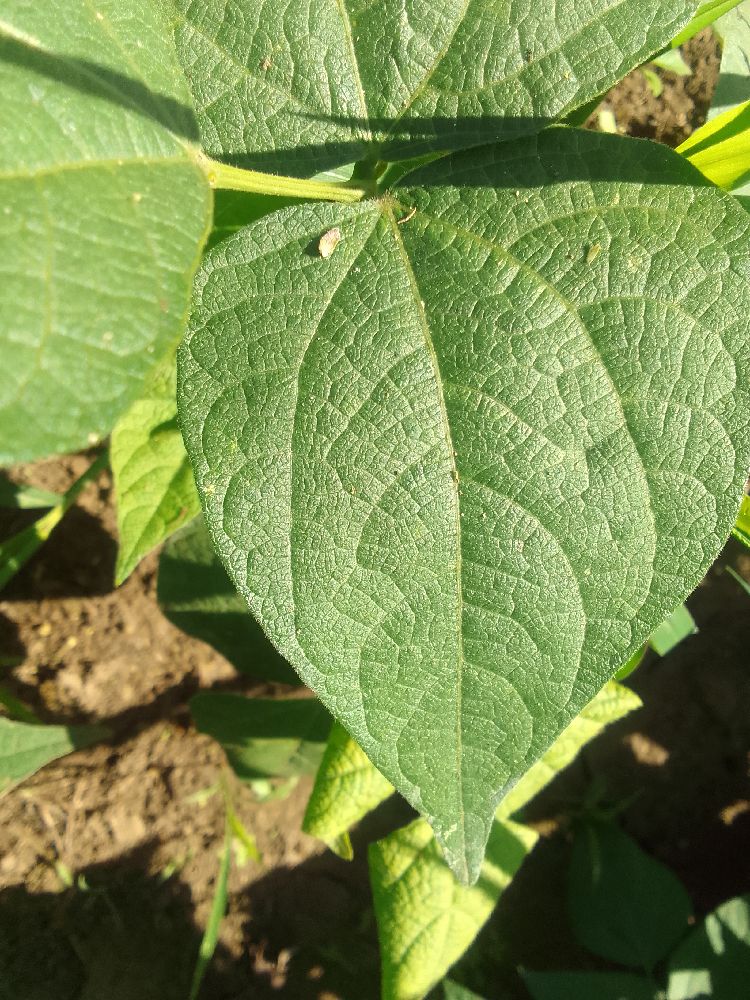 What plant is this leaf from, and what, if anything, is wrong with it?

common bean, healthy
